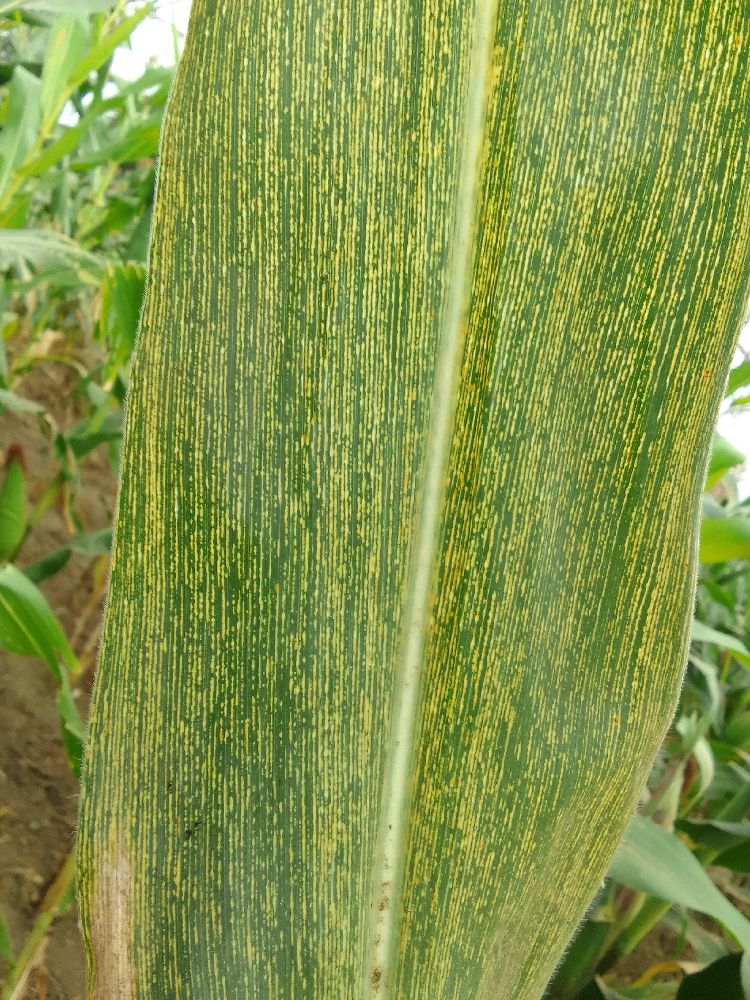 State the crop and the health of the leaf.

maize, maize streak virus
